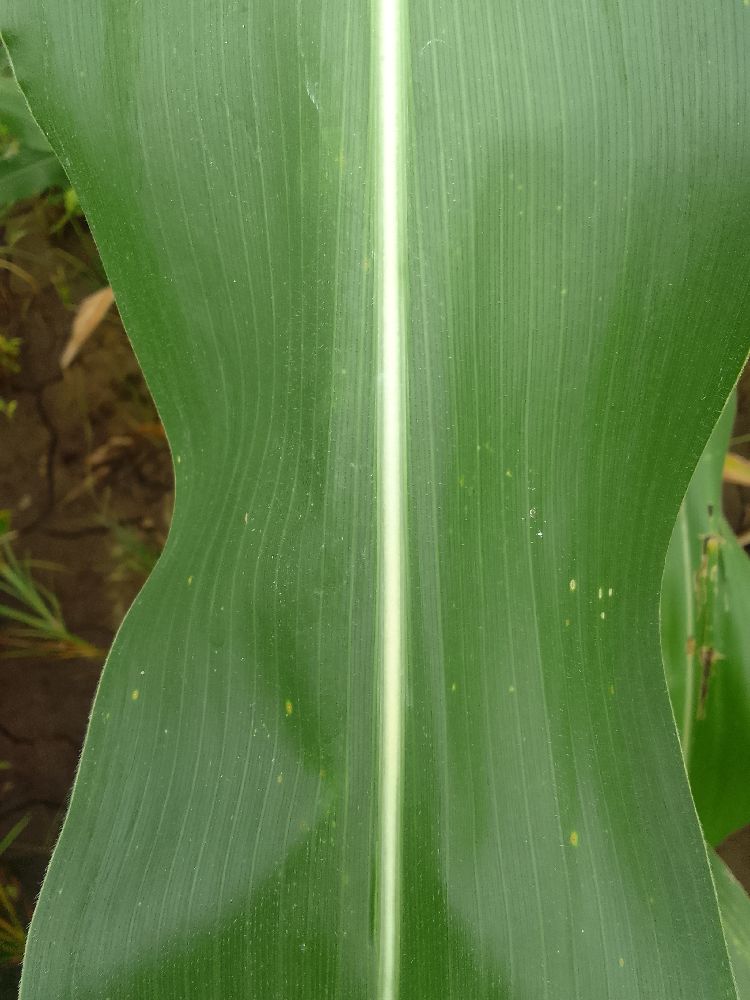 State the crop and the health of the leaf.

maize, healthy
